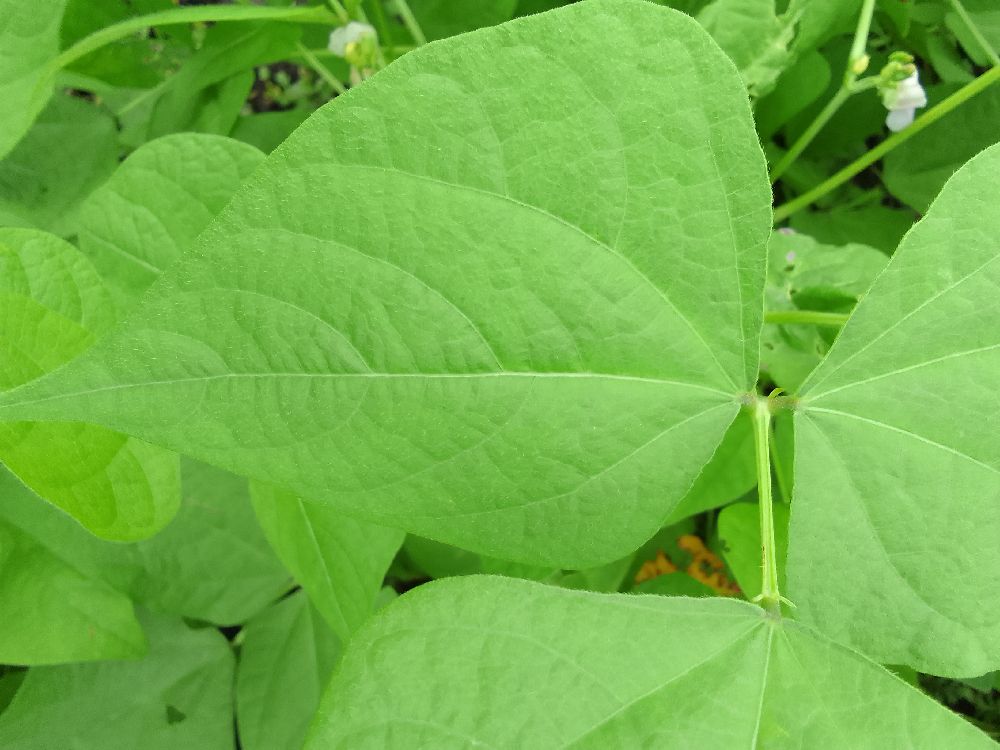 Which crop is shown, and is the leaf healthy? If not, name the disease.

common bean, healthy
